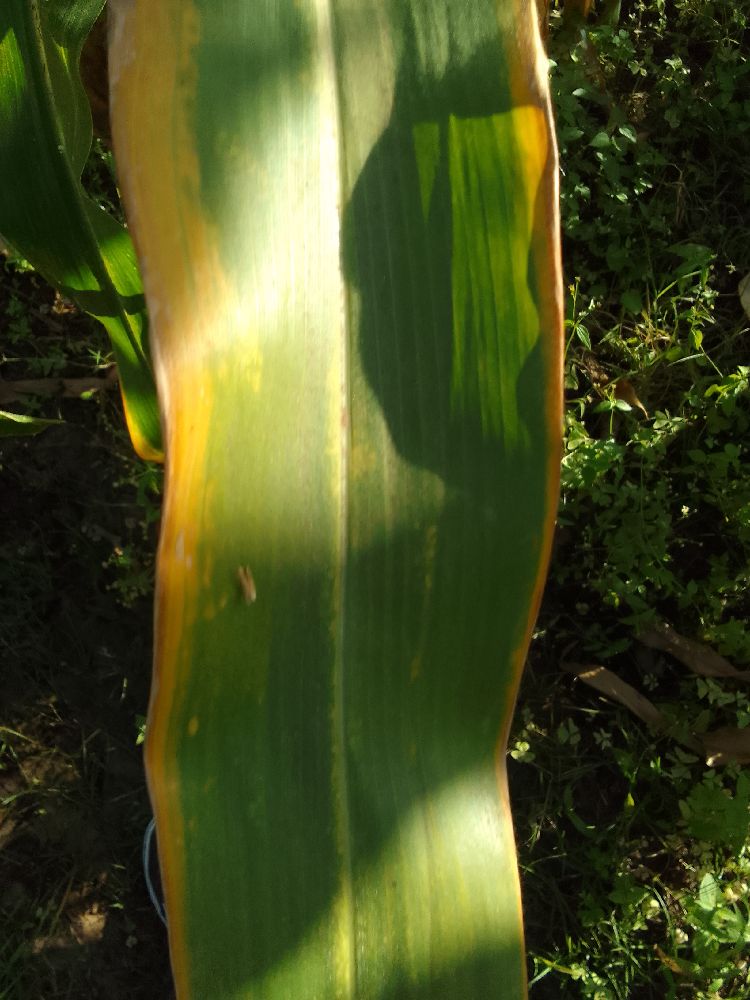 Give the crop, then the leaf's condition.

maize, maize lethal necrosis
